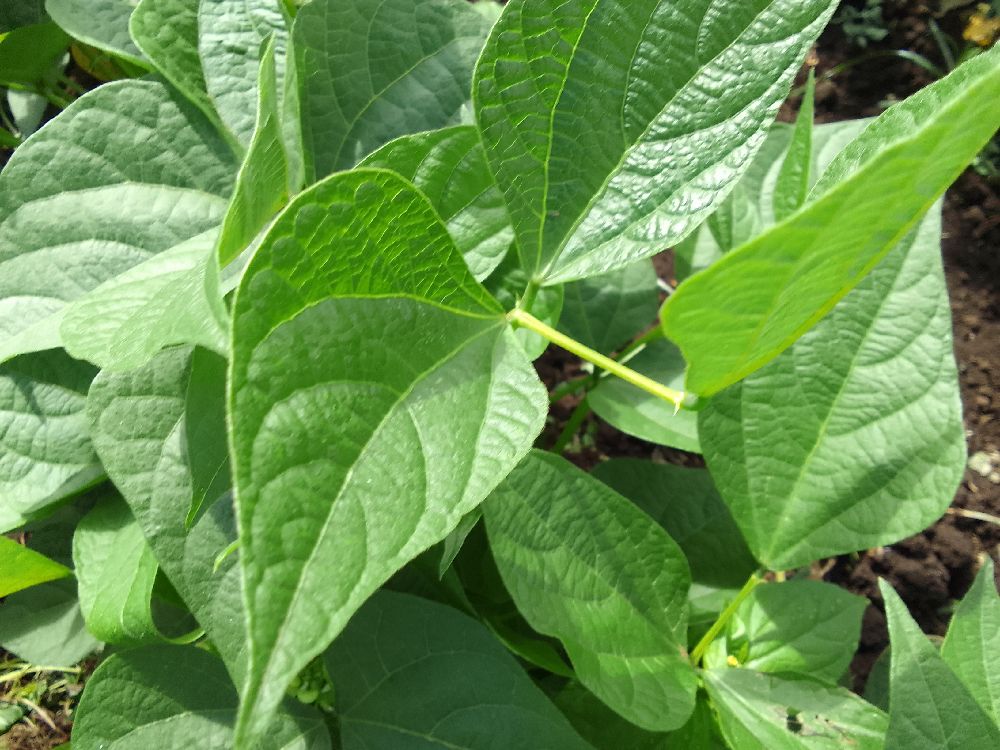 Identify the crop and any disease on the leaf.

common bean, healthy
